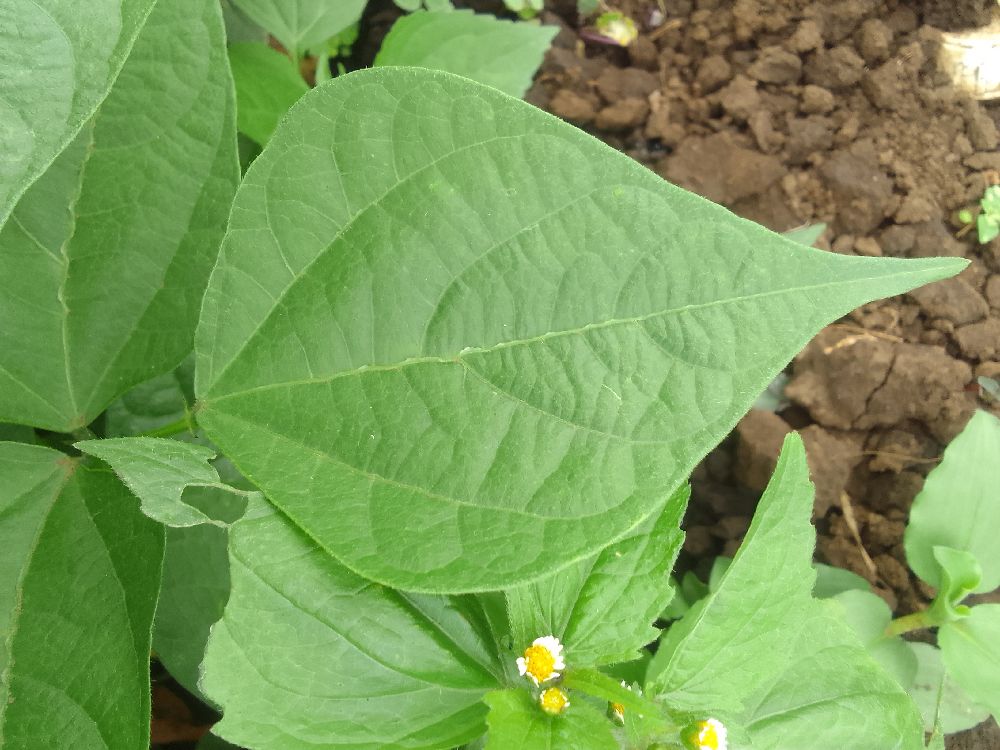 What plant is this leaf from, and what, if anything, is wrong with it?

common bean, healthy
